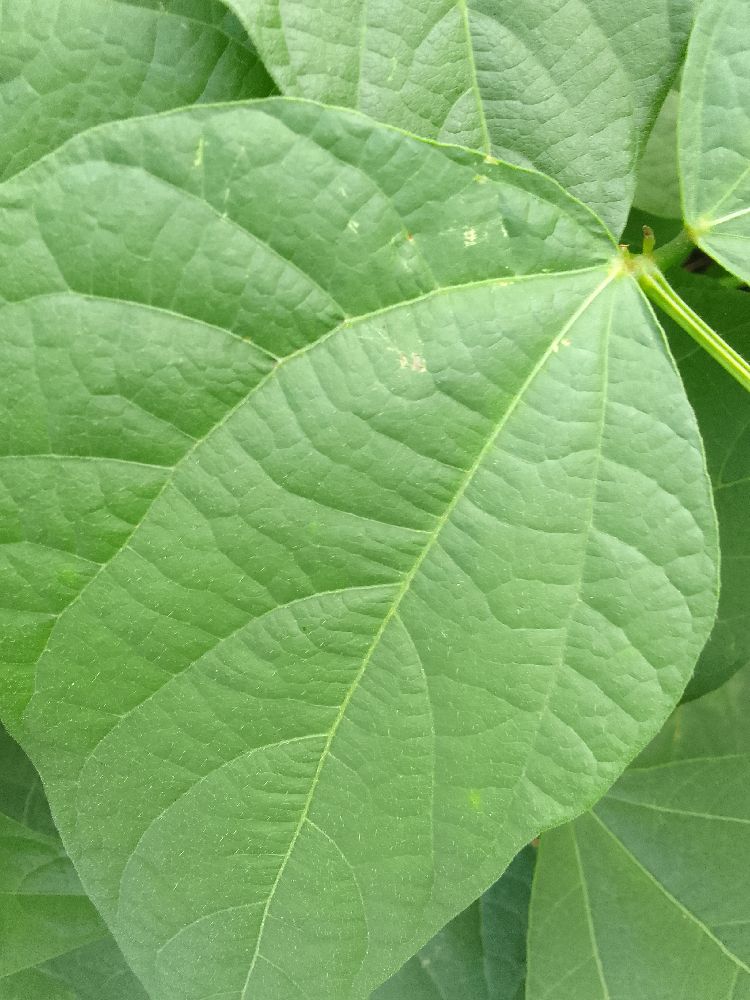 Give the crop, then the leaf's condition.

common bean, healthy
